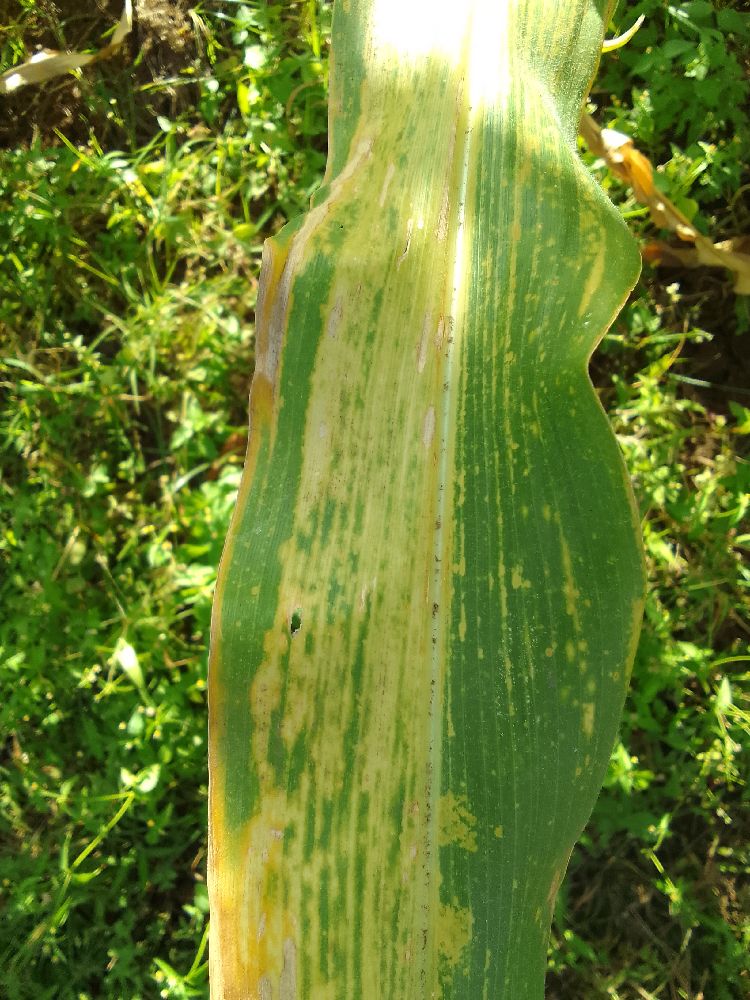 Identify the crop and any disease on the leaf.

maize, maize lethal necrosis
